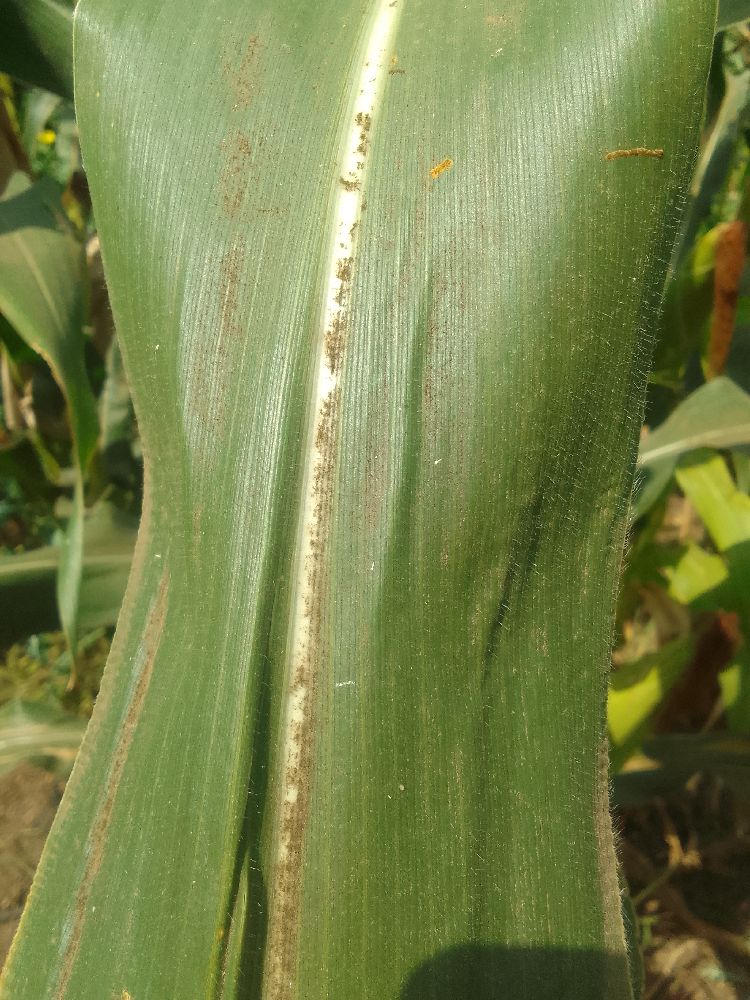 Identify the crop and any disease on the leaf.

maize, healthy
